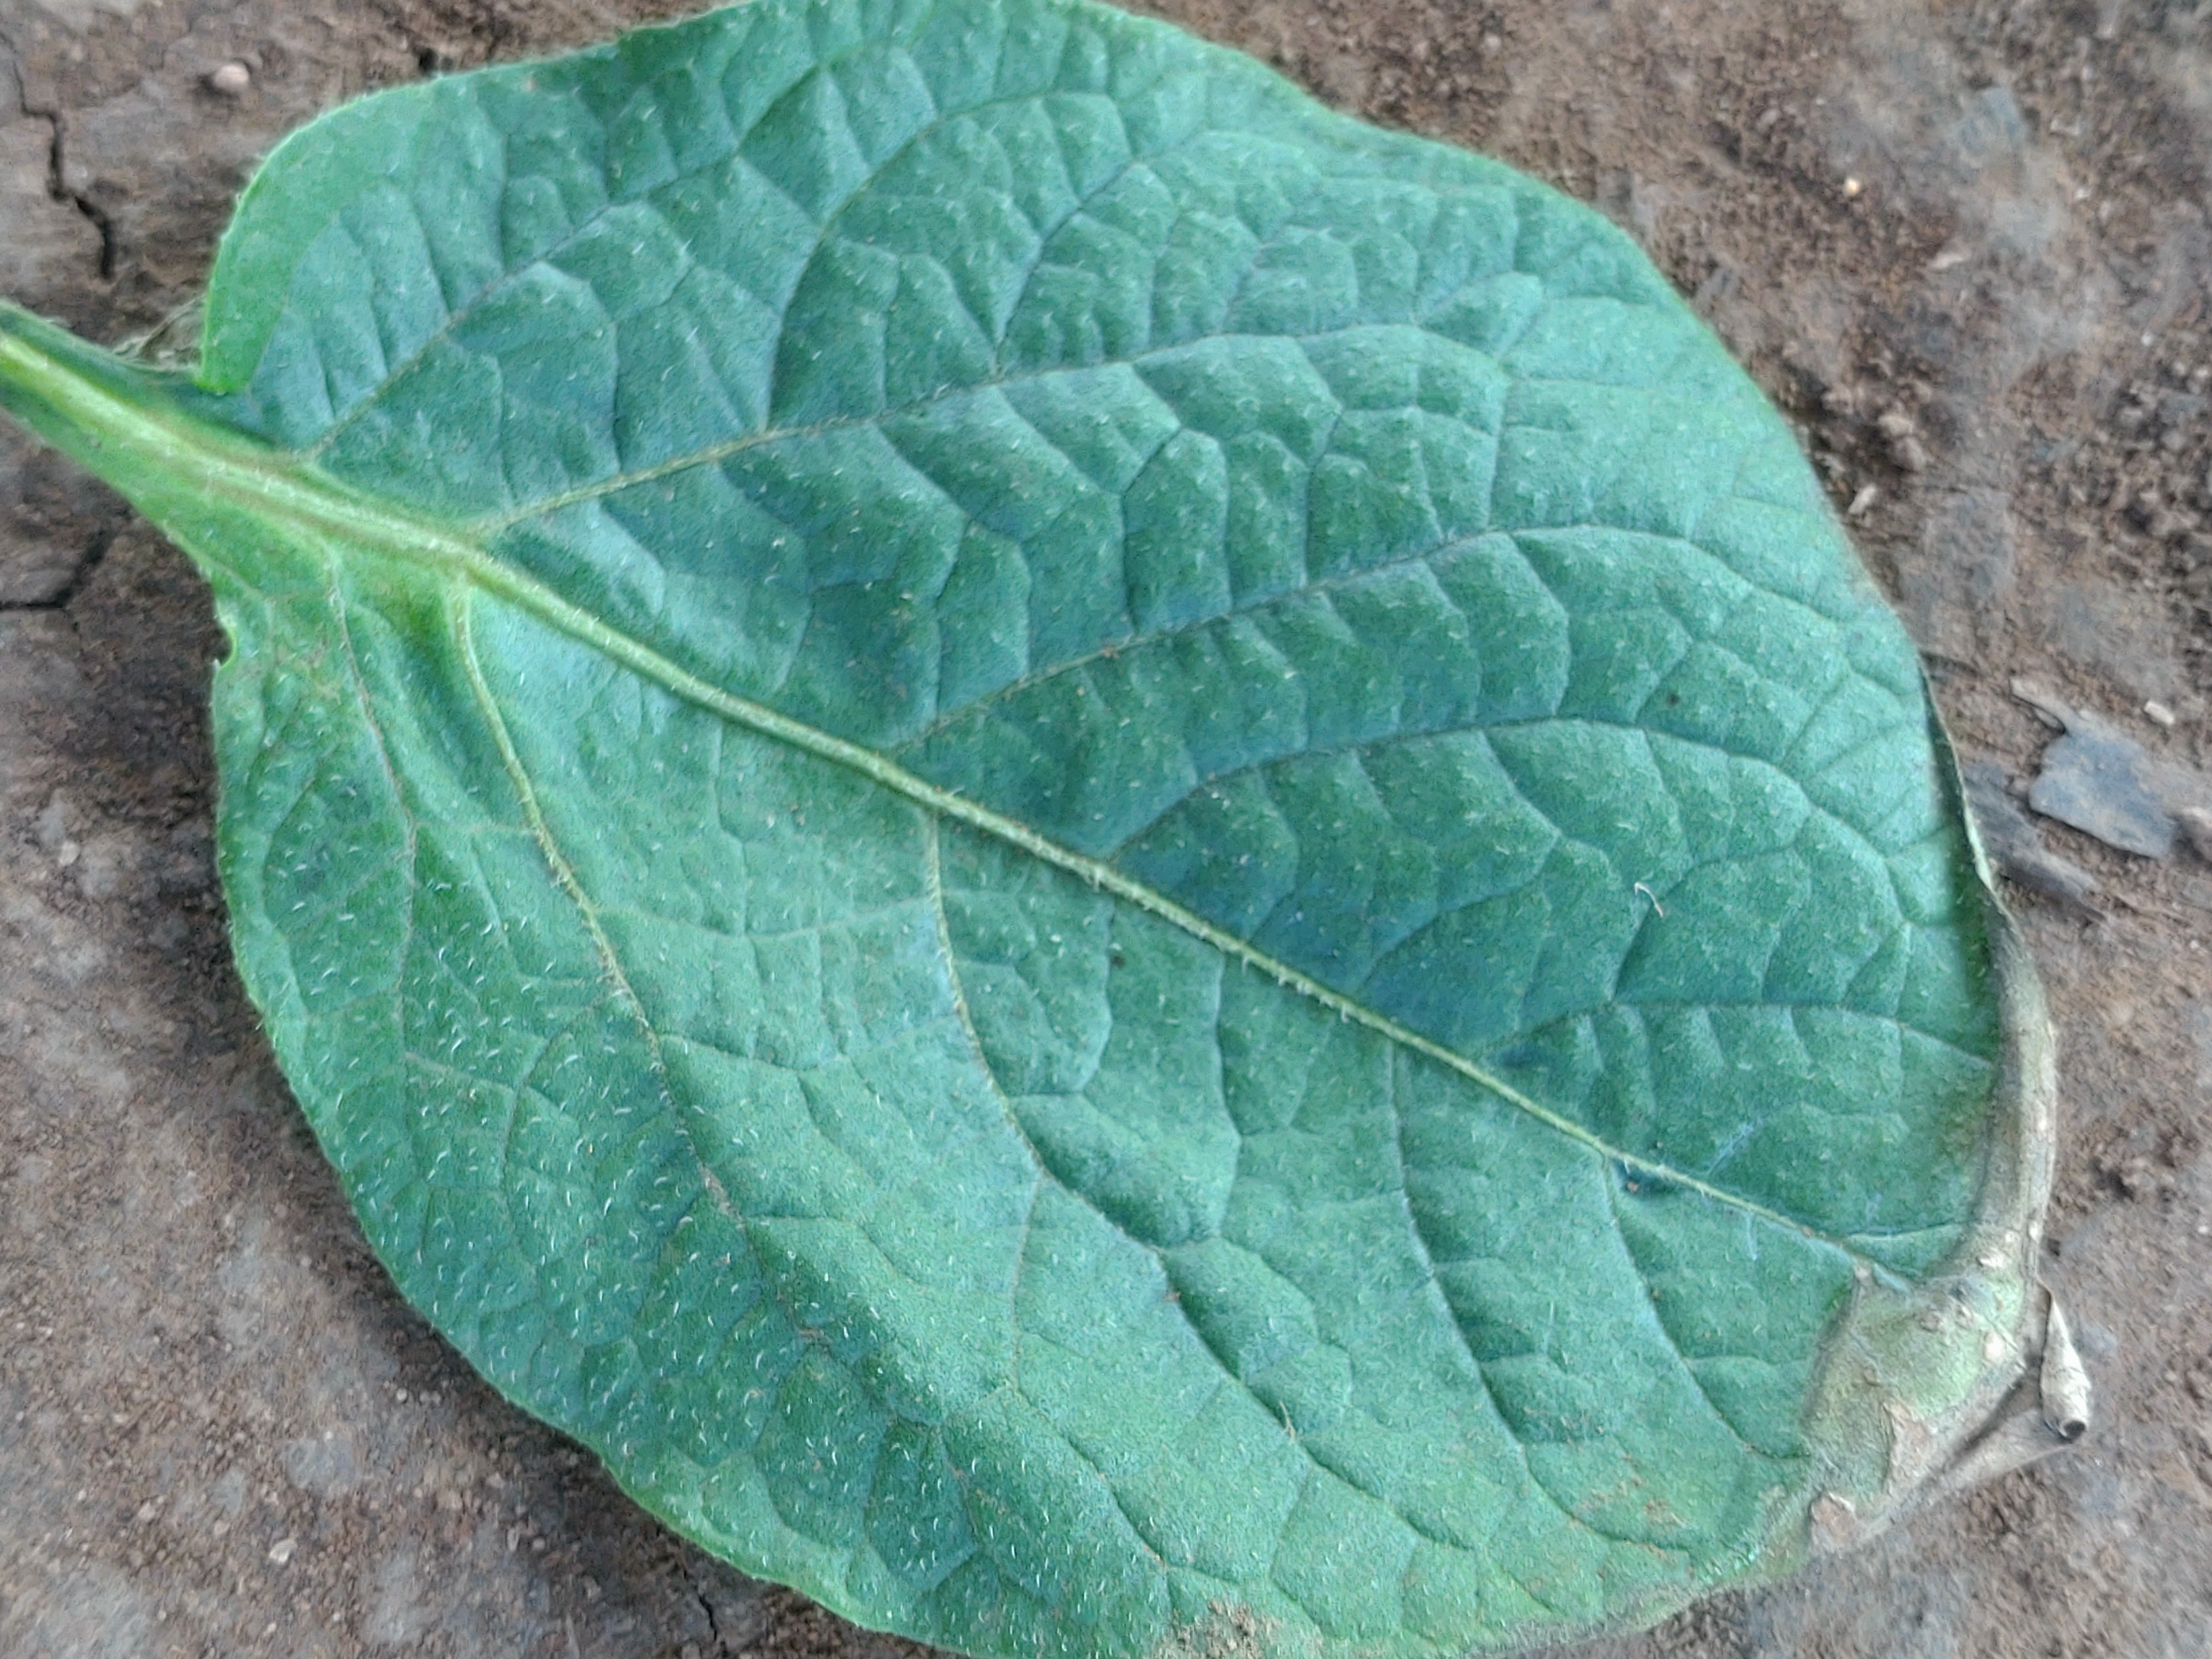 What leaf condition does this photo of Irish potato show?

early blight
